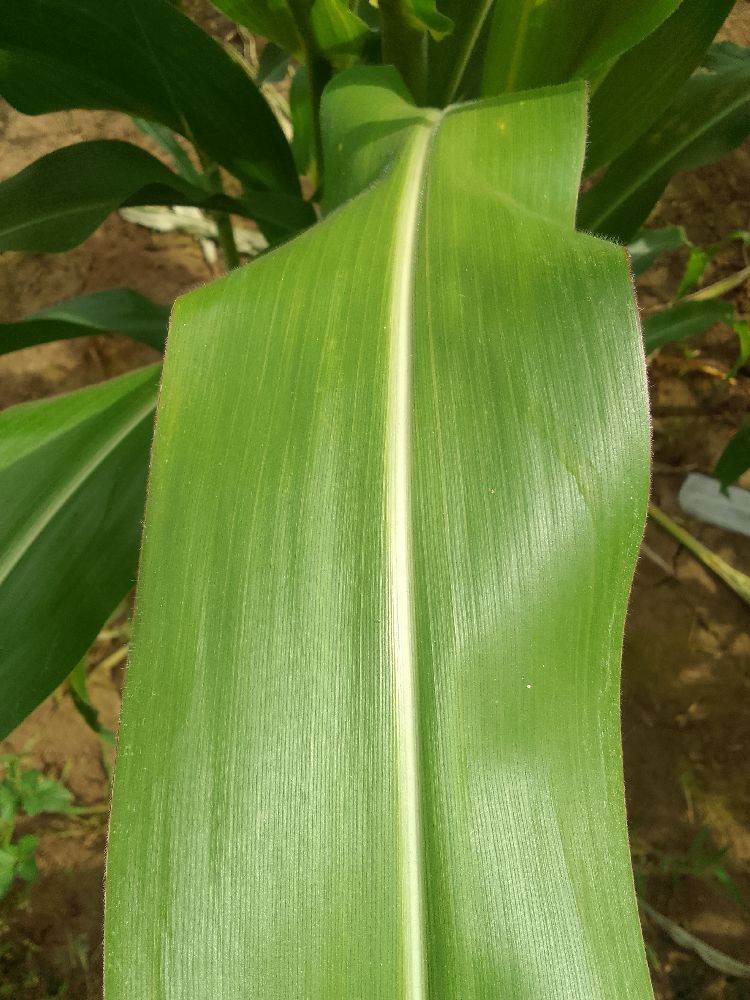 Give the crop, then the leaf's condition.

maize, healthy
